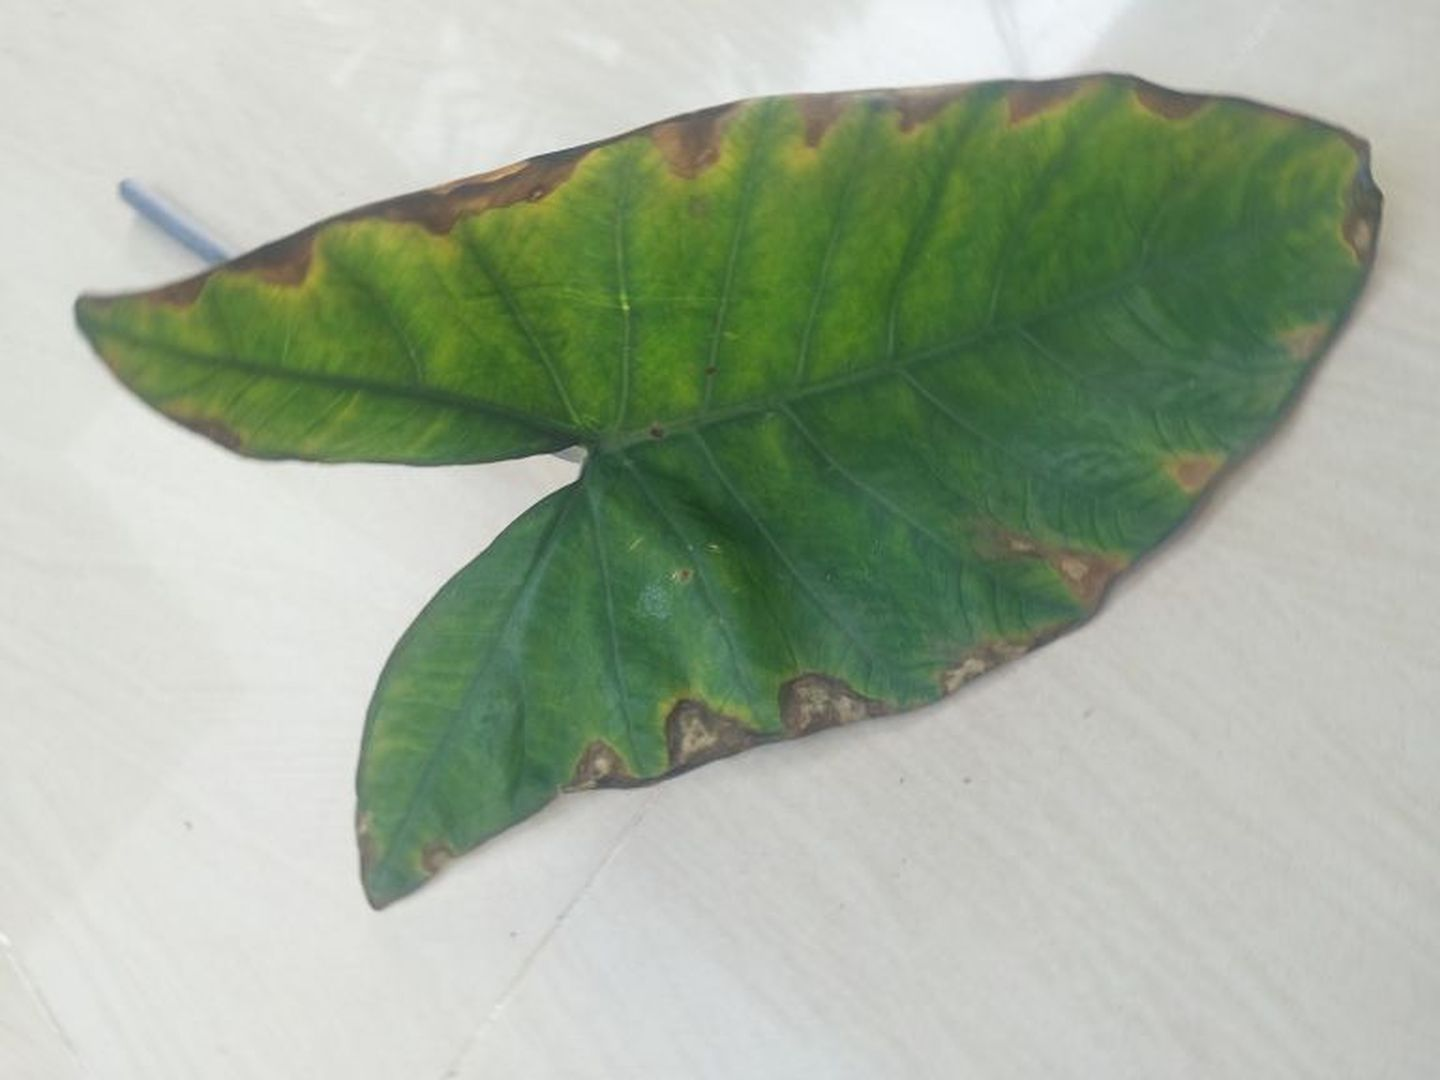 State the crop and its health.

taro, leaf blight
